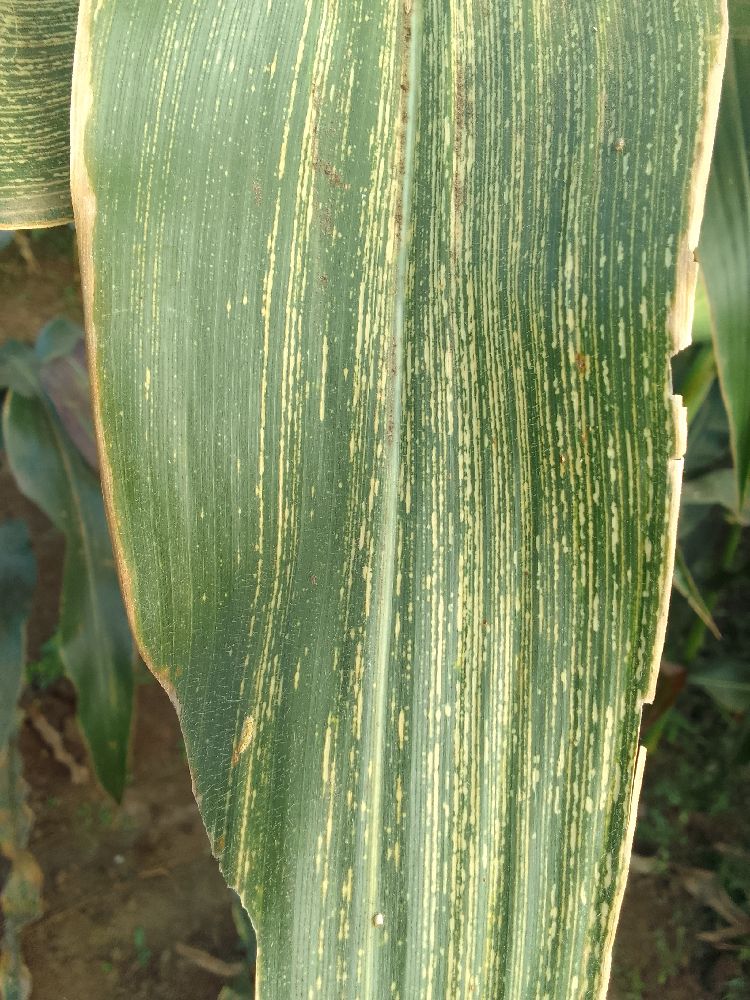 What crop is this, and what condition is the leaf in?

maize, maize streak virus
